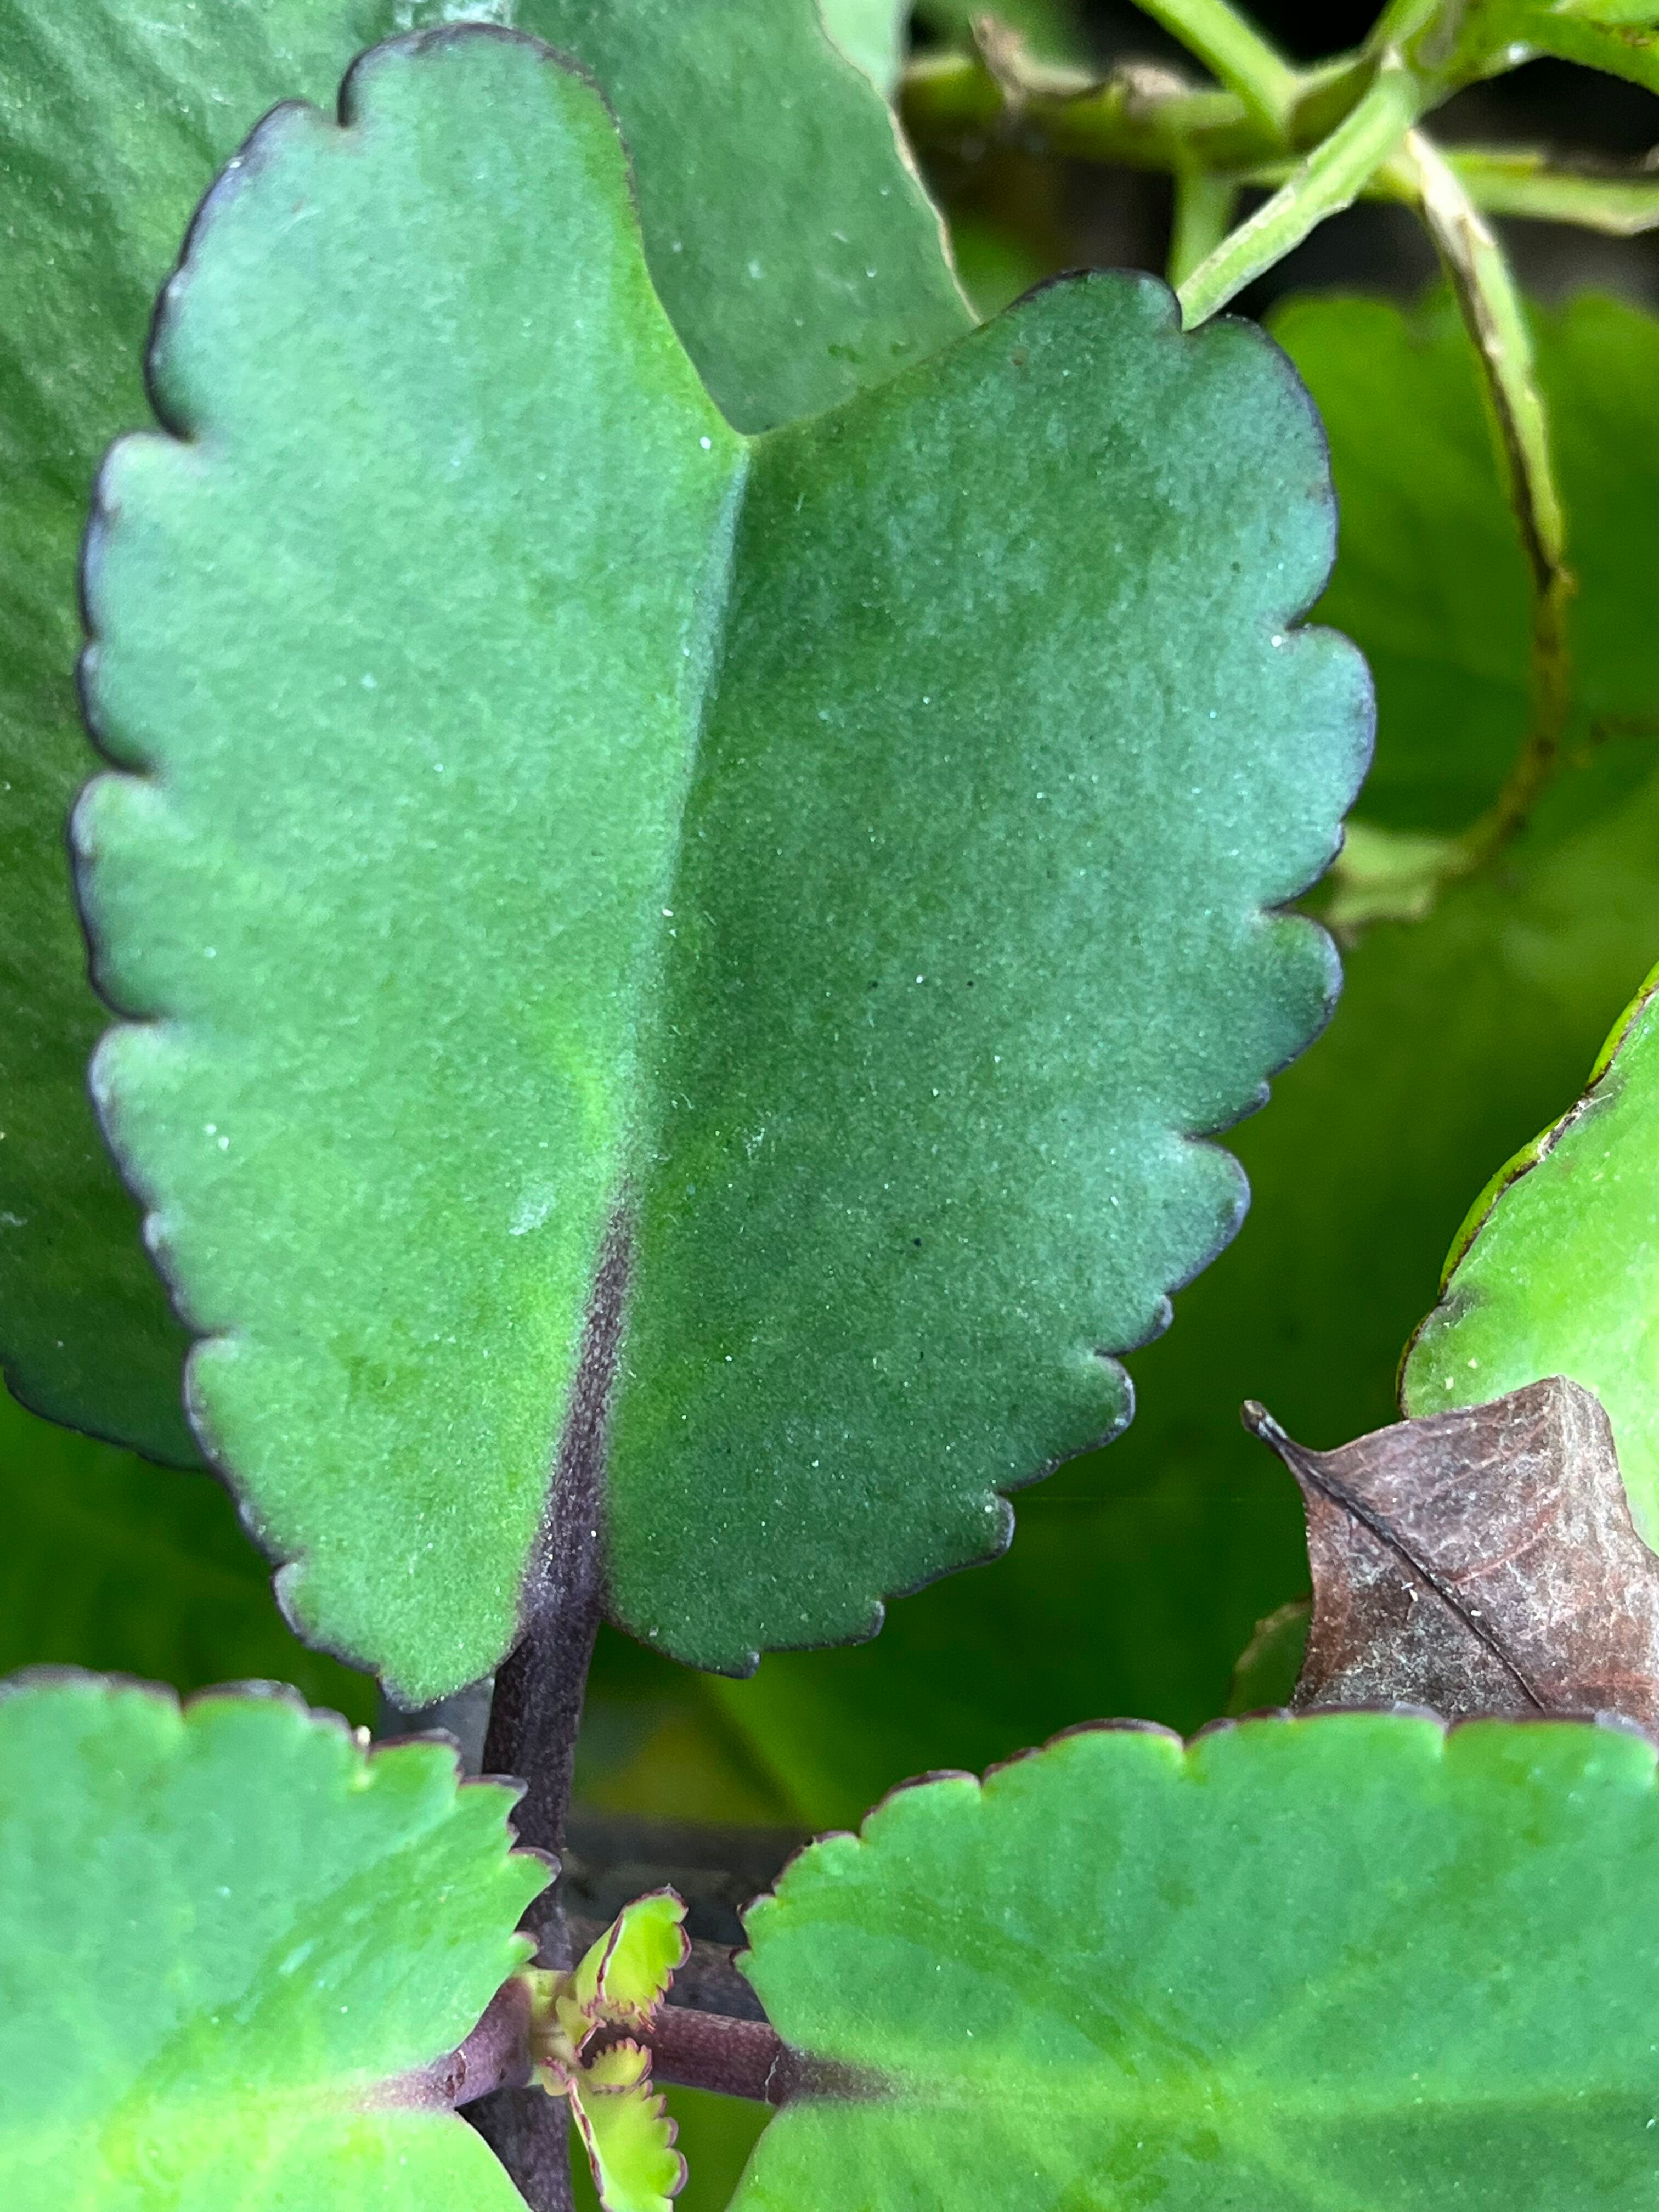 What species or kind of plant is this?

pathorkuci
